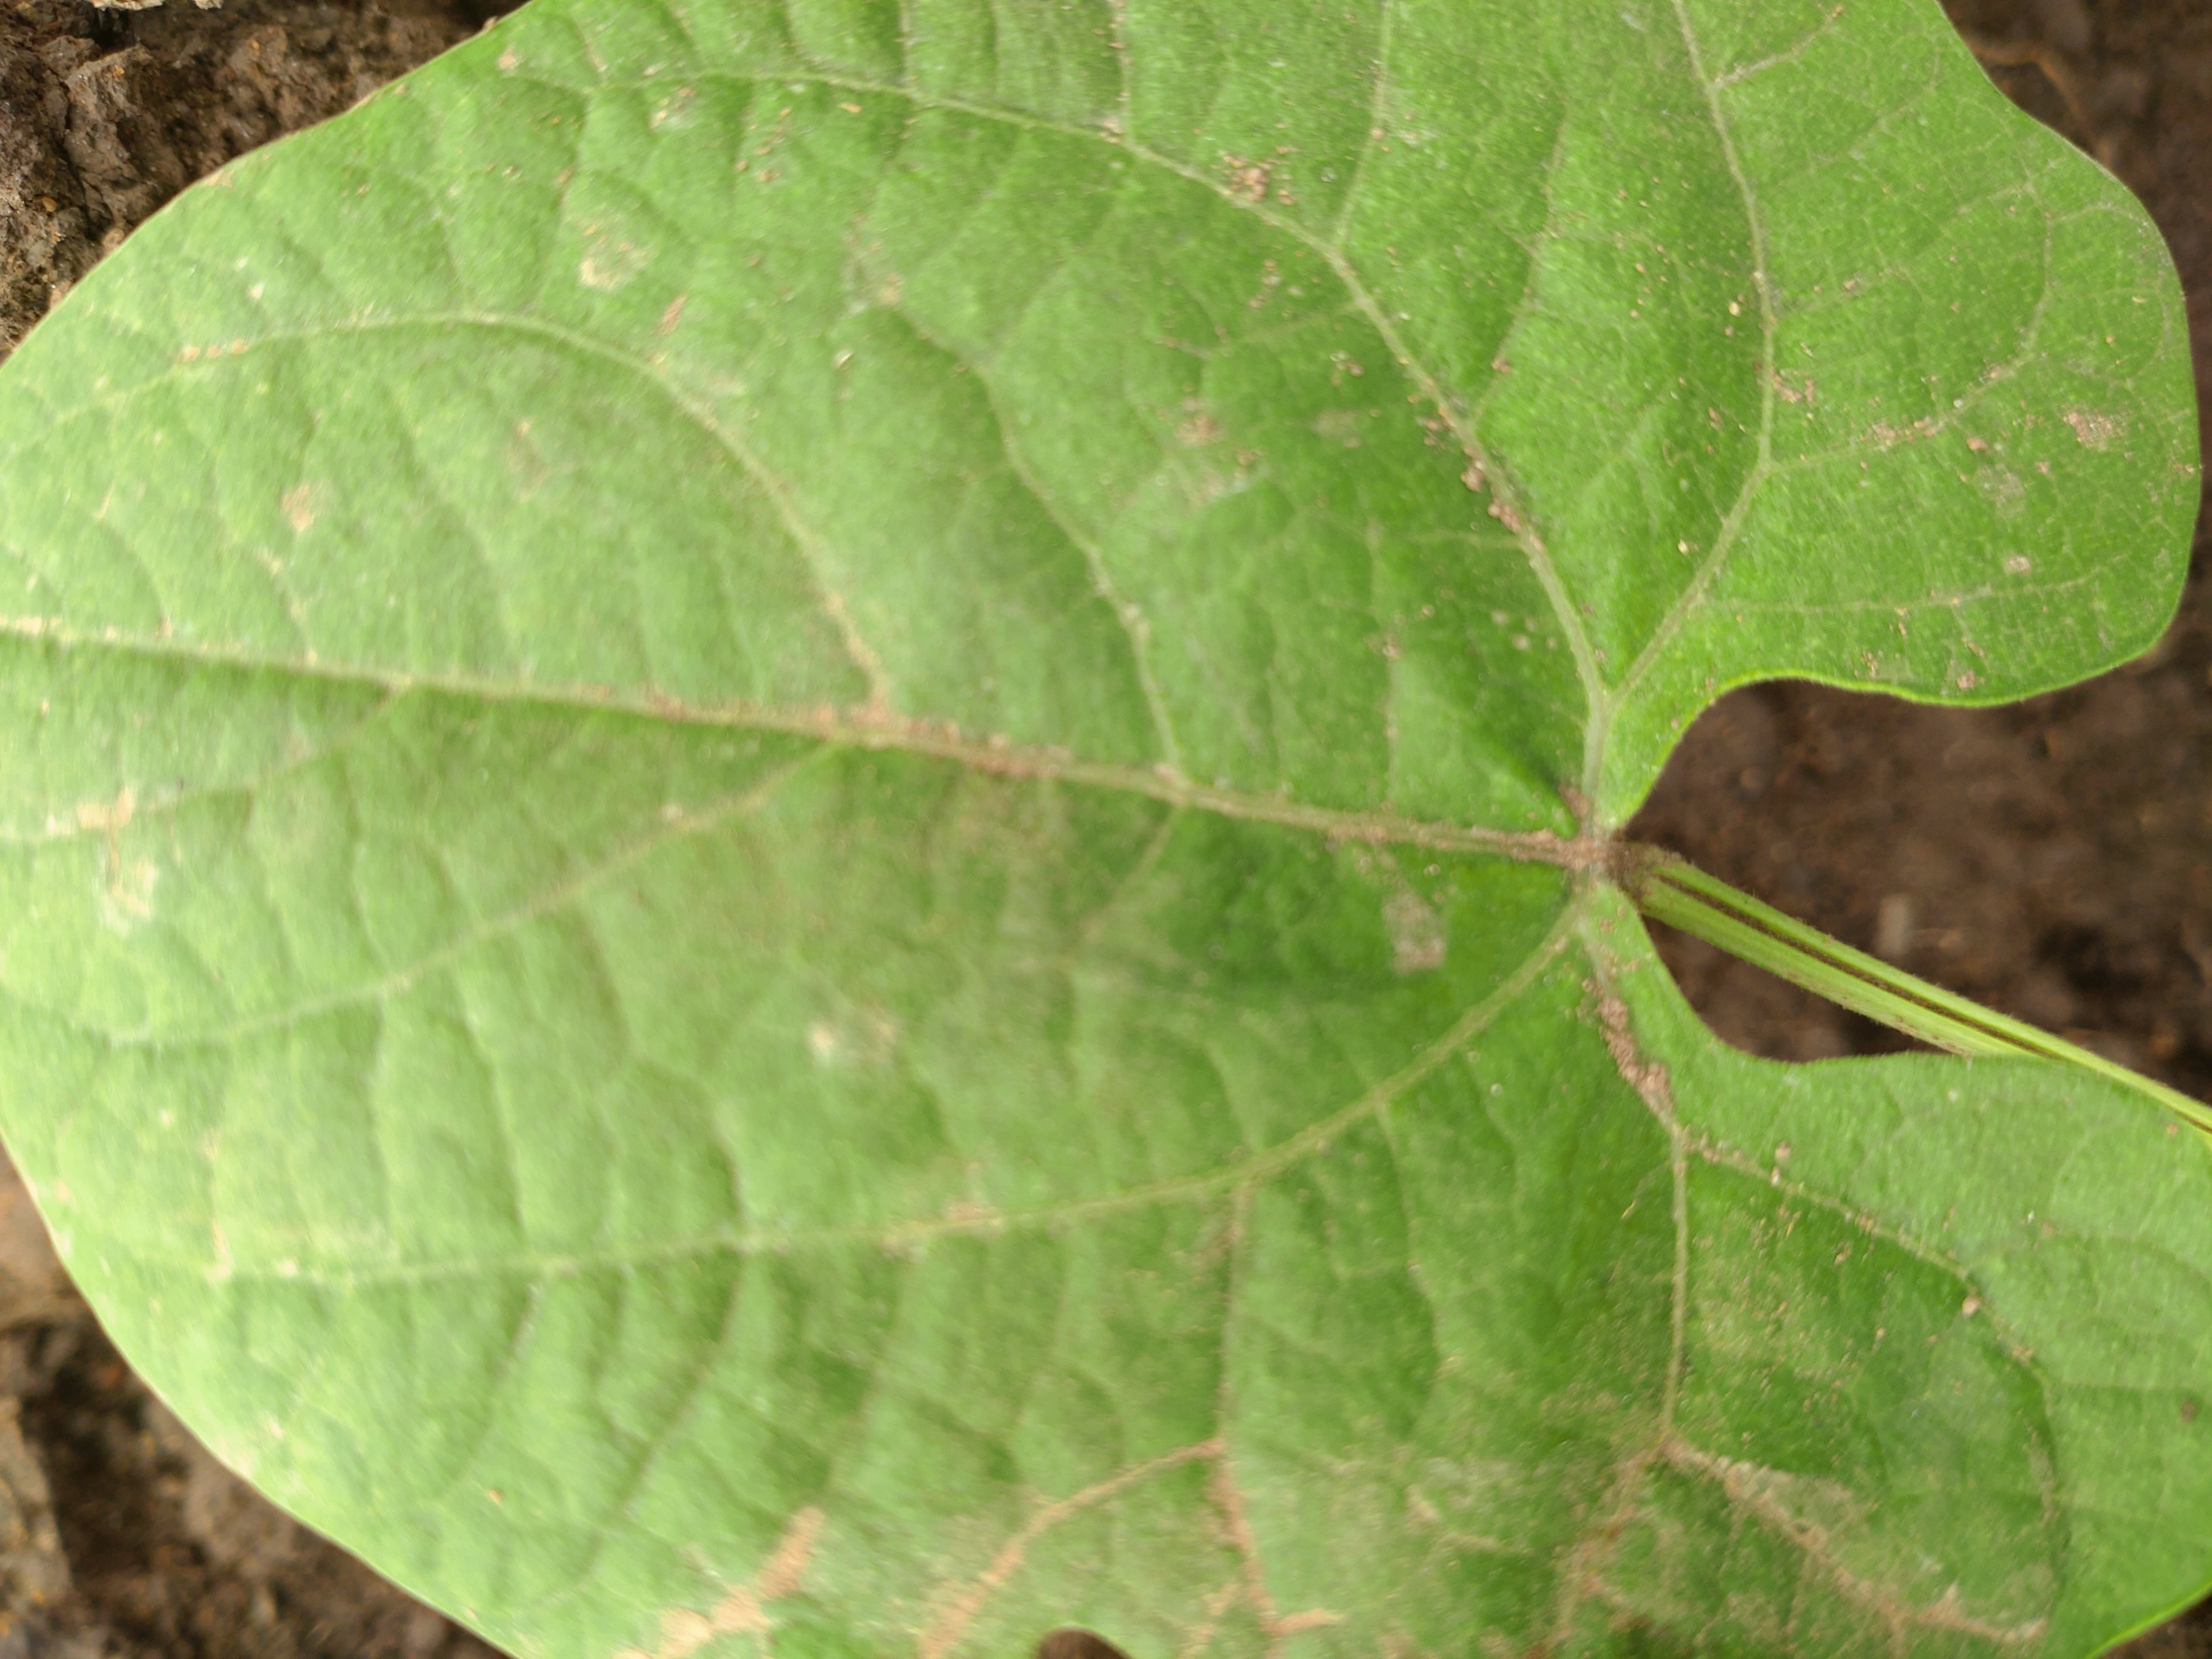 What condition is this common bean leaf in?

healthy
